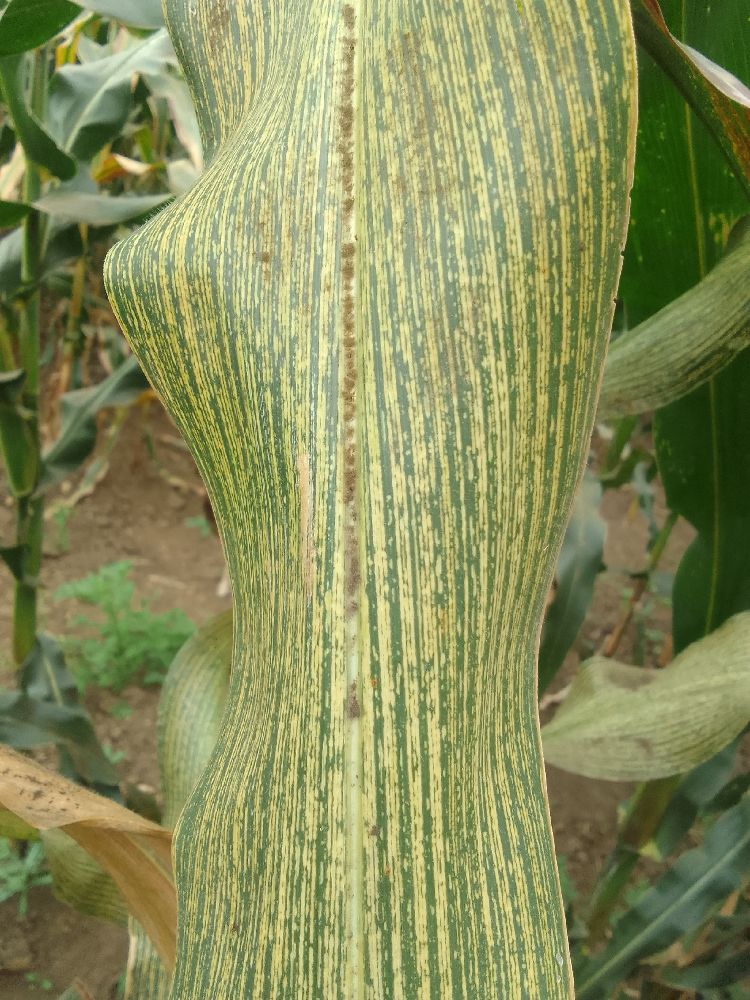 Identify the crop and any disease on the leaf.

maize, maize streak virus
